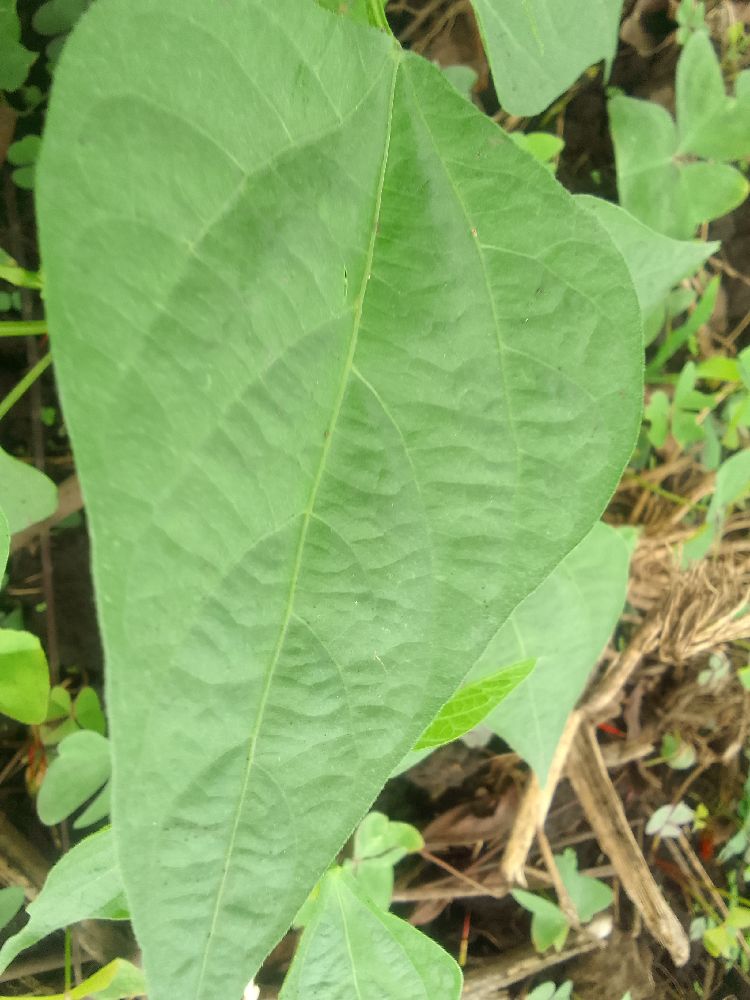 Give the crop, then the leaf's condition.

common bean, healthy
